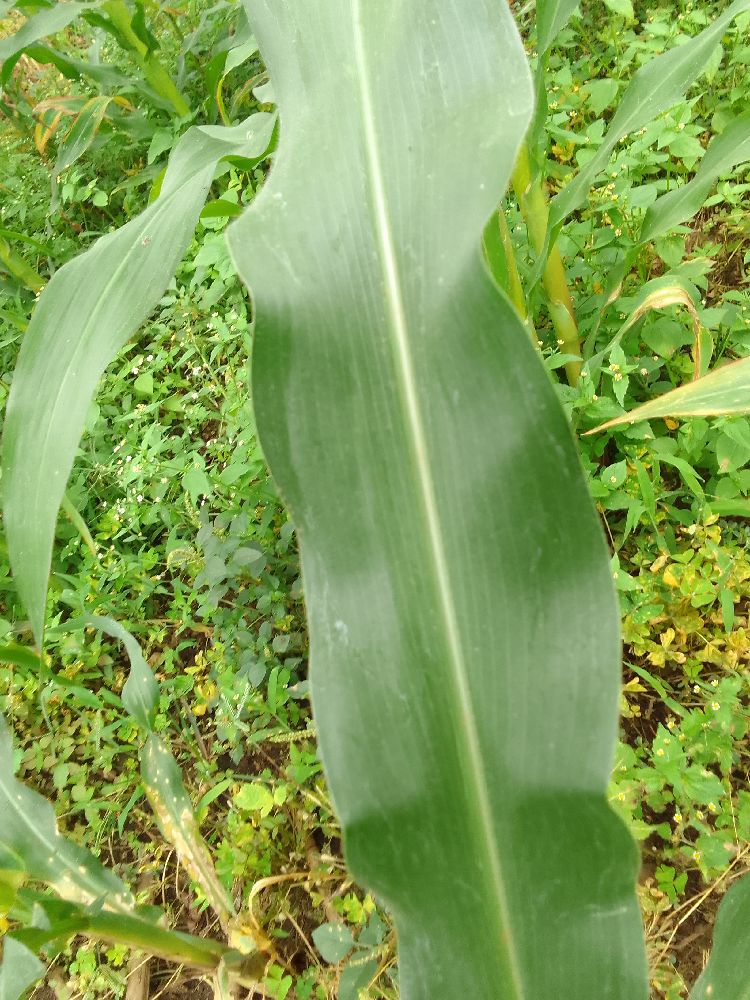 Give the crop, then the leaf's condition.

maize, healthy
